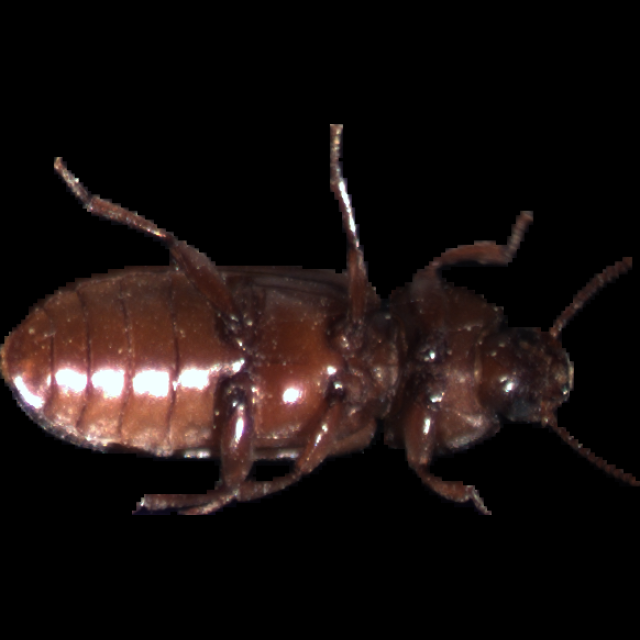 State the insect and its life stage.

mealworm beetle
